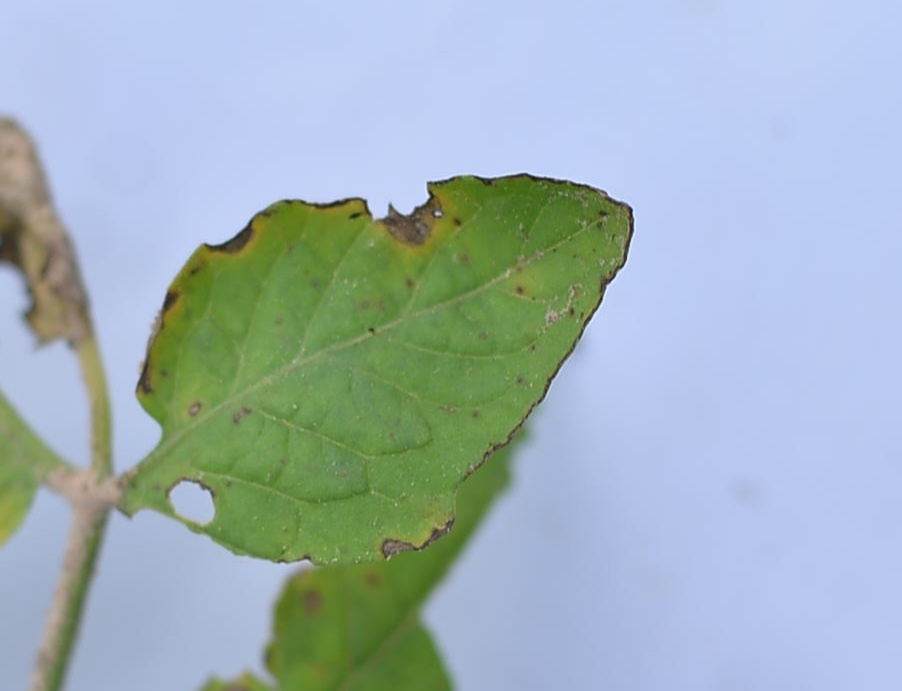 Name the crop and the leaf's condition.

tomato, infected
